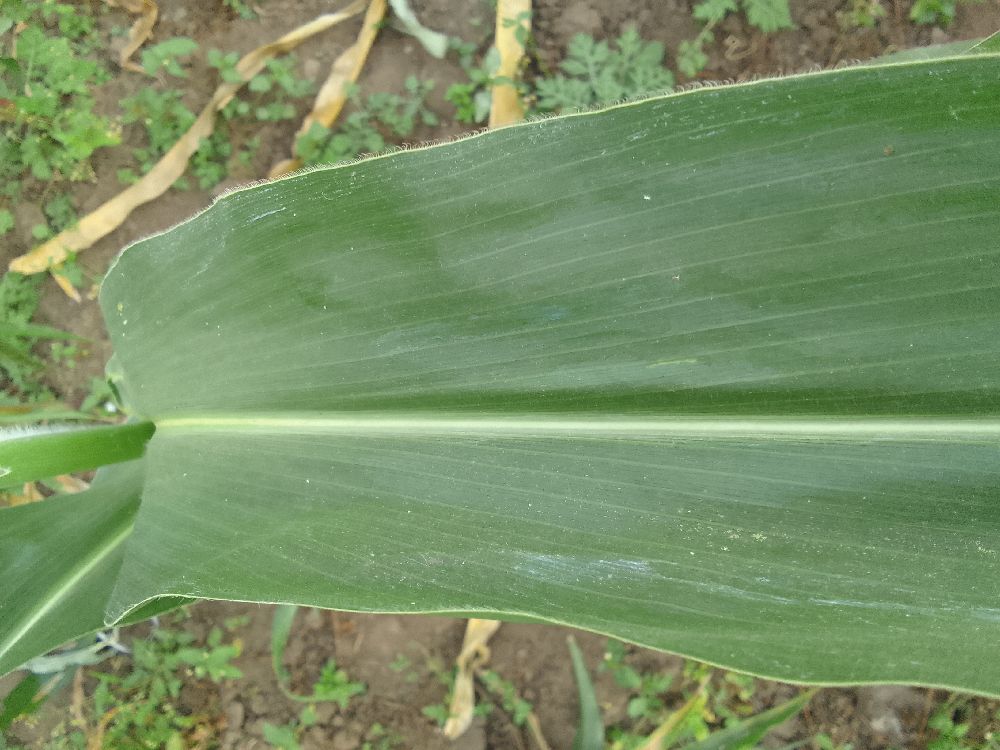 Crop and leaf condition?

maize, healthy
